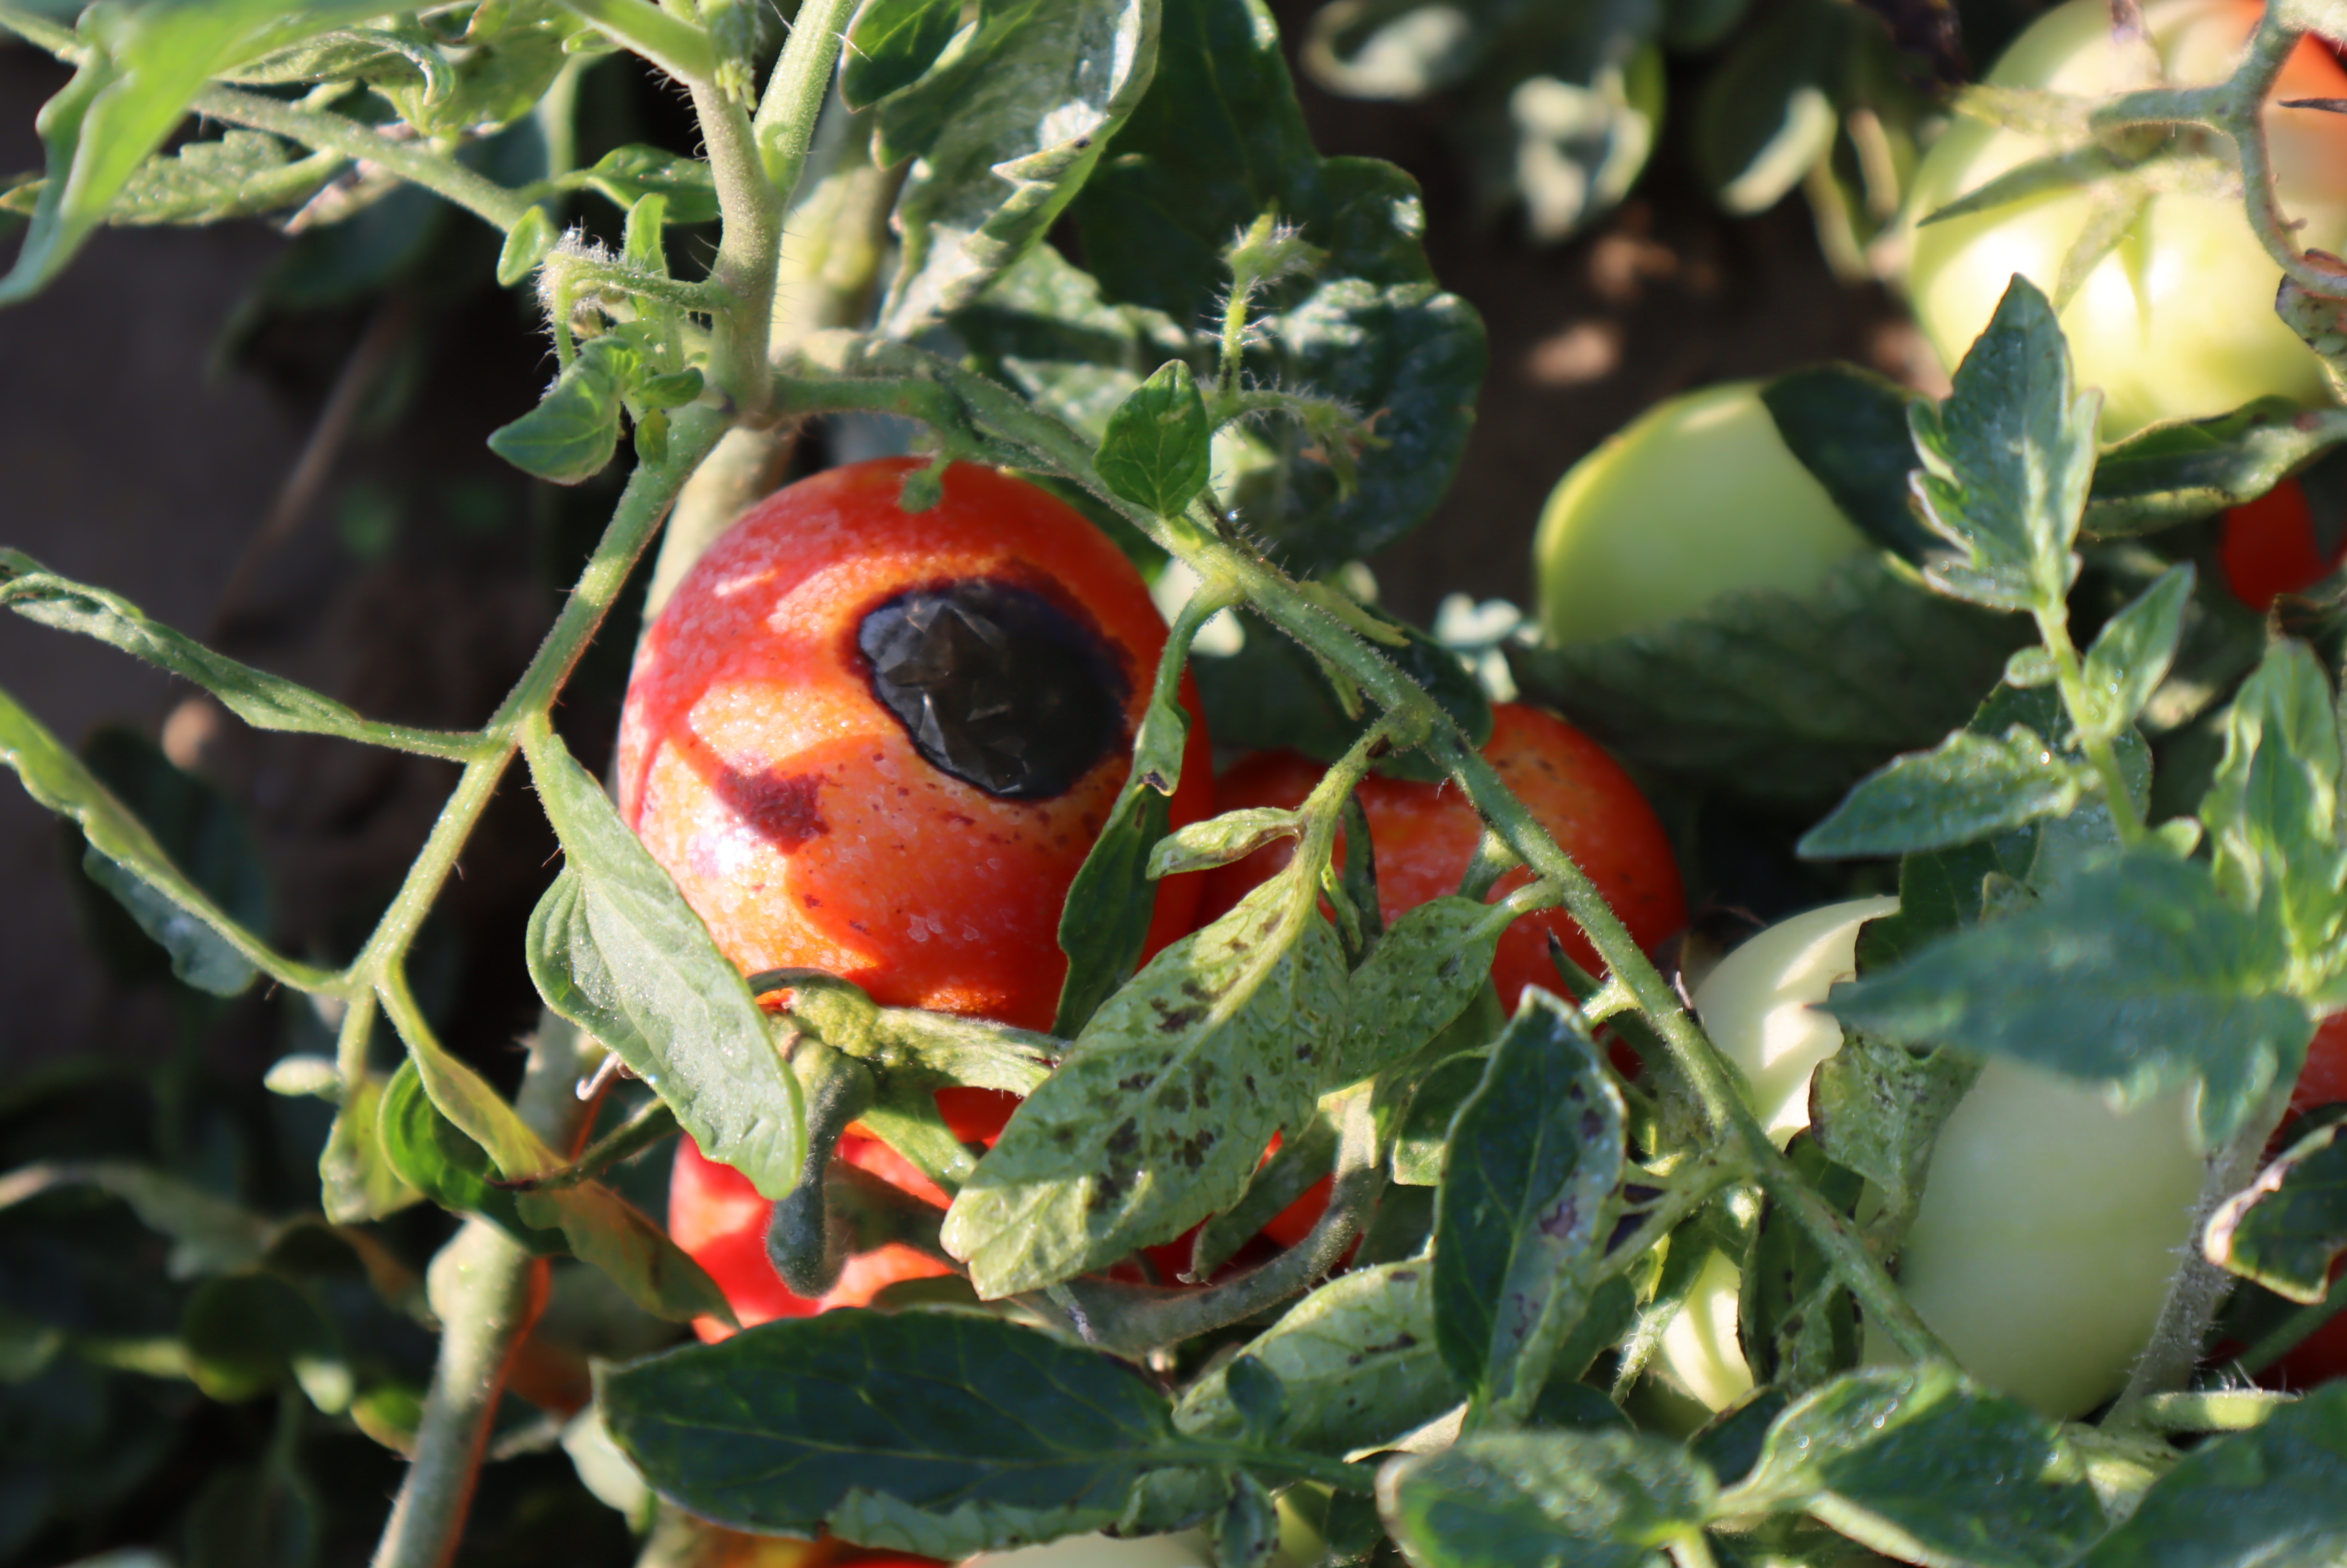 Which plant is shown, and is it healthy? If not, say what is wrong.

tomato, bacterial spot, drought
